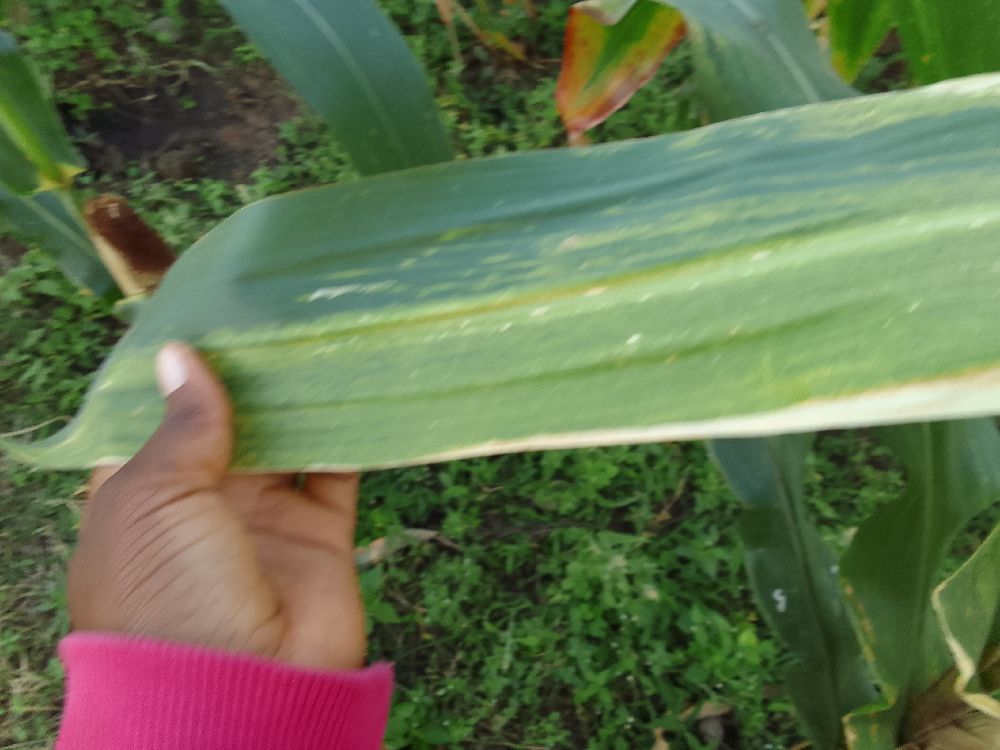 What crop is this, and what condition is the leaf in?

maize, maize lethal necrosis
